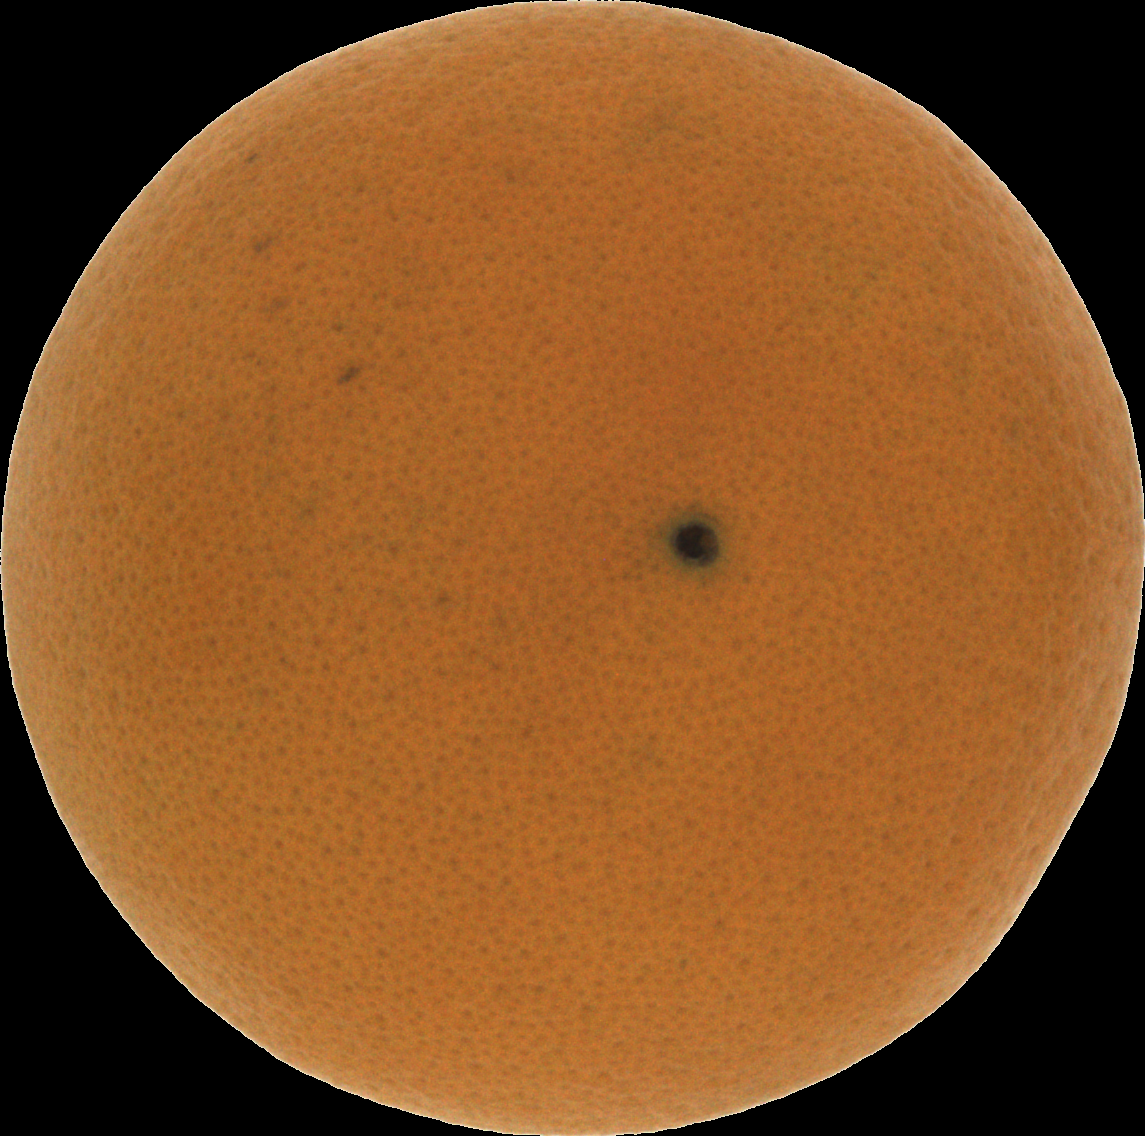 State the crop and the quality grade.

orange, good
